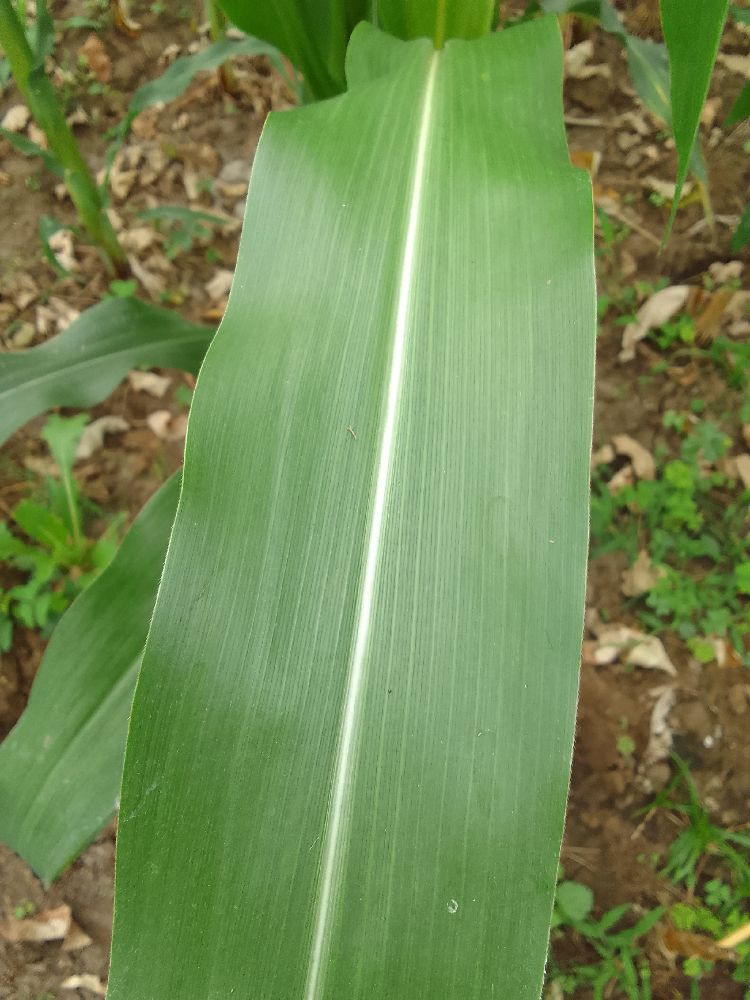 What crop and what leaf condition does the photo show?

maize, healthy
